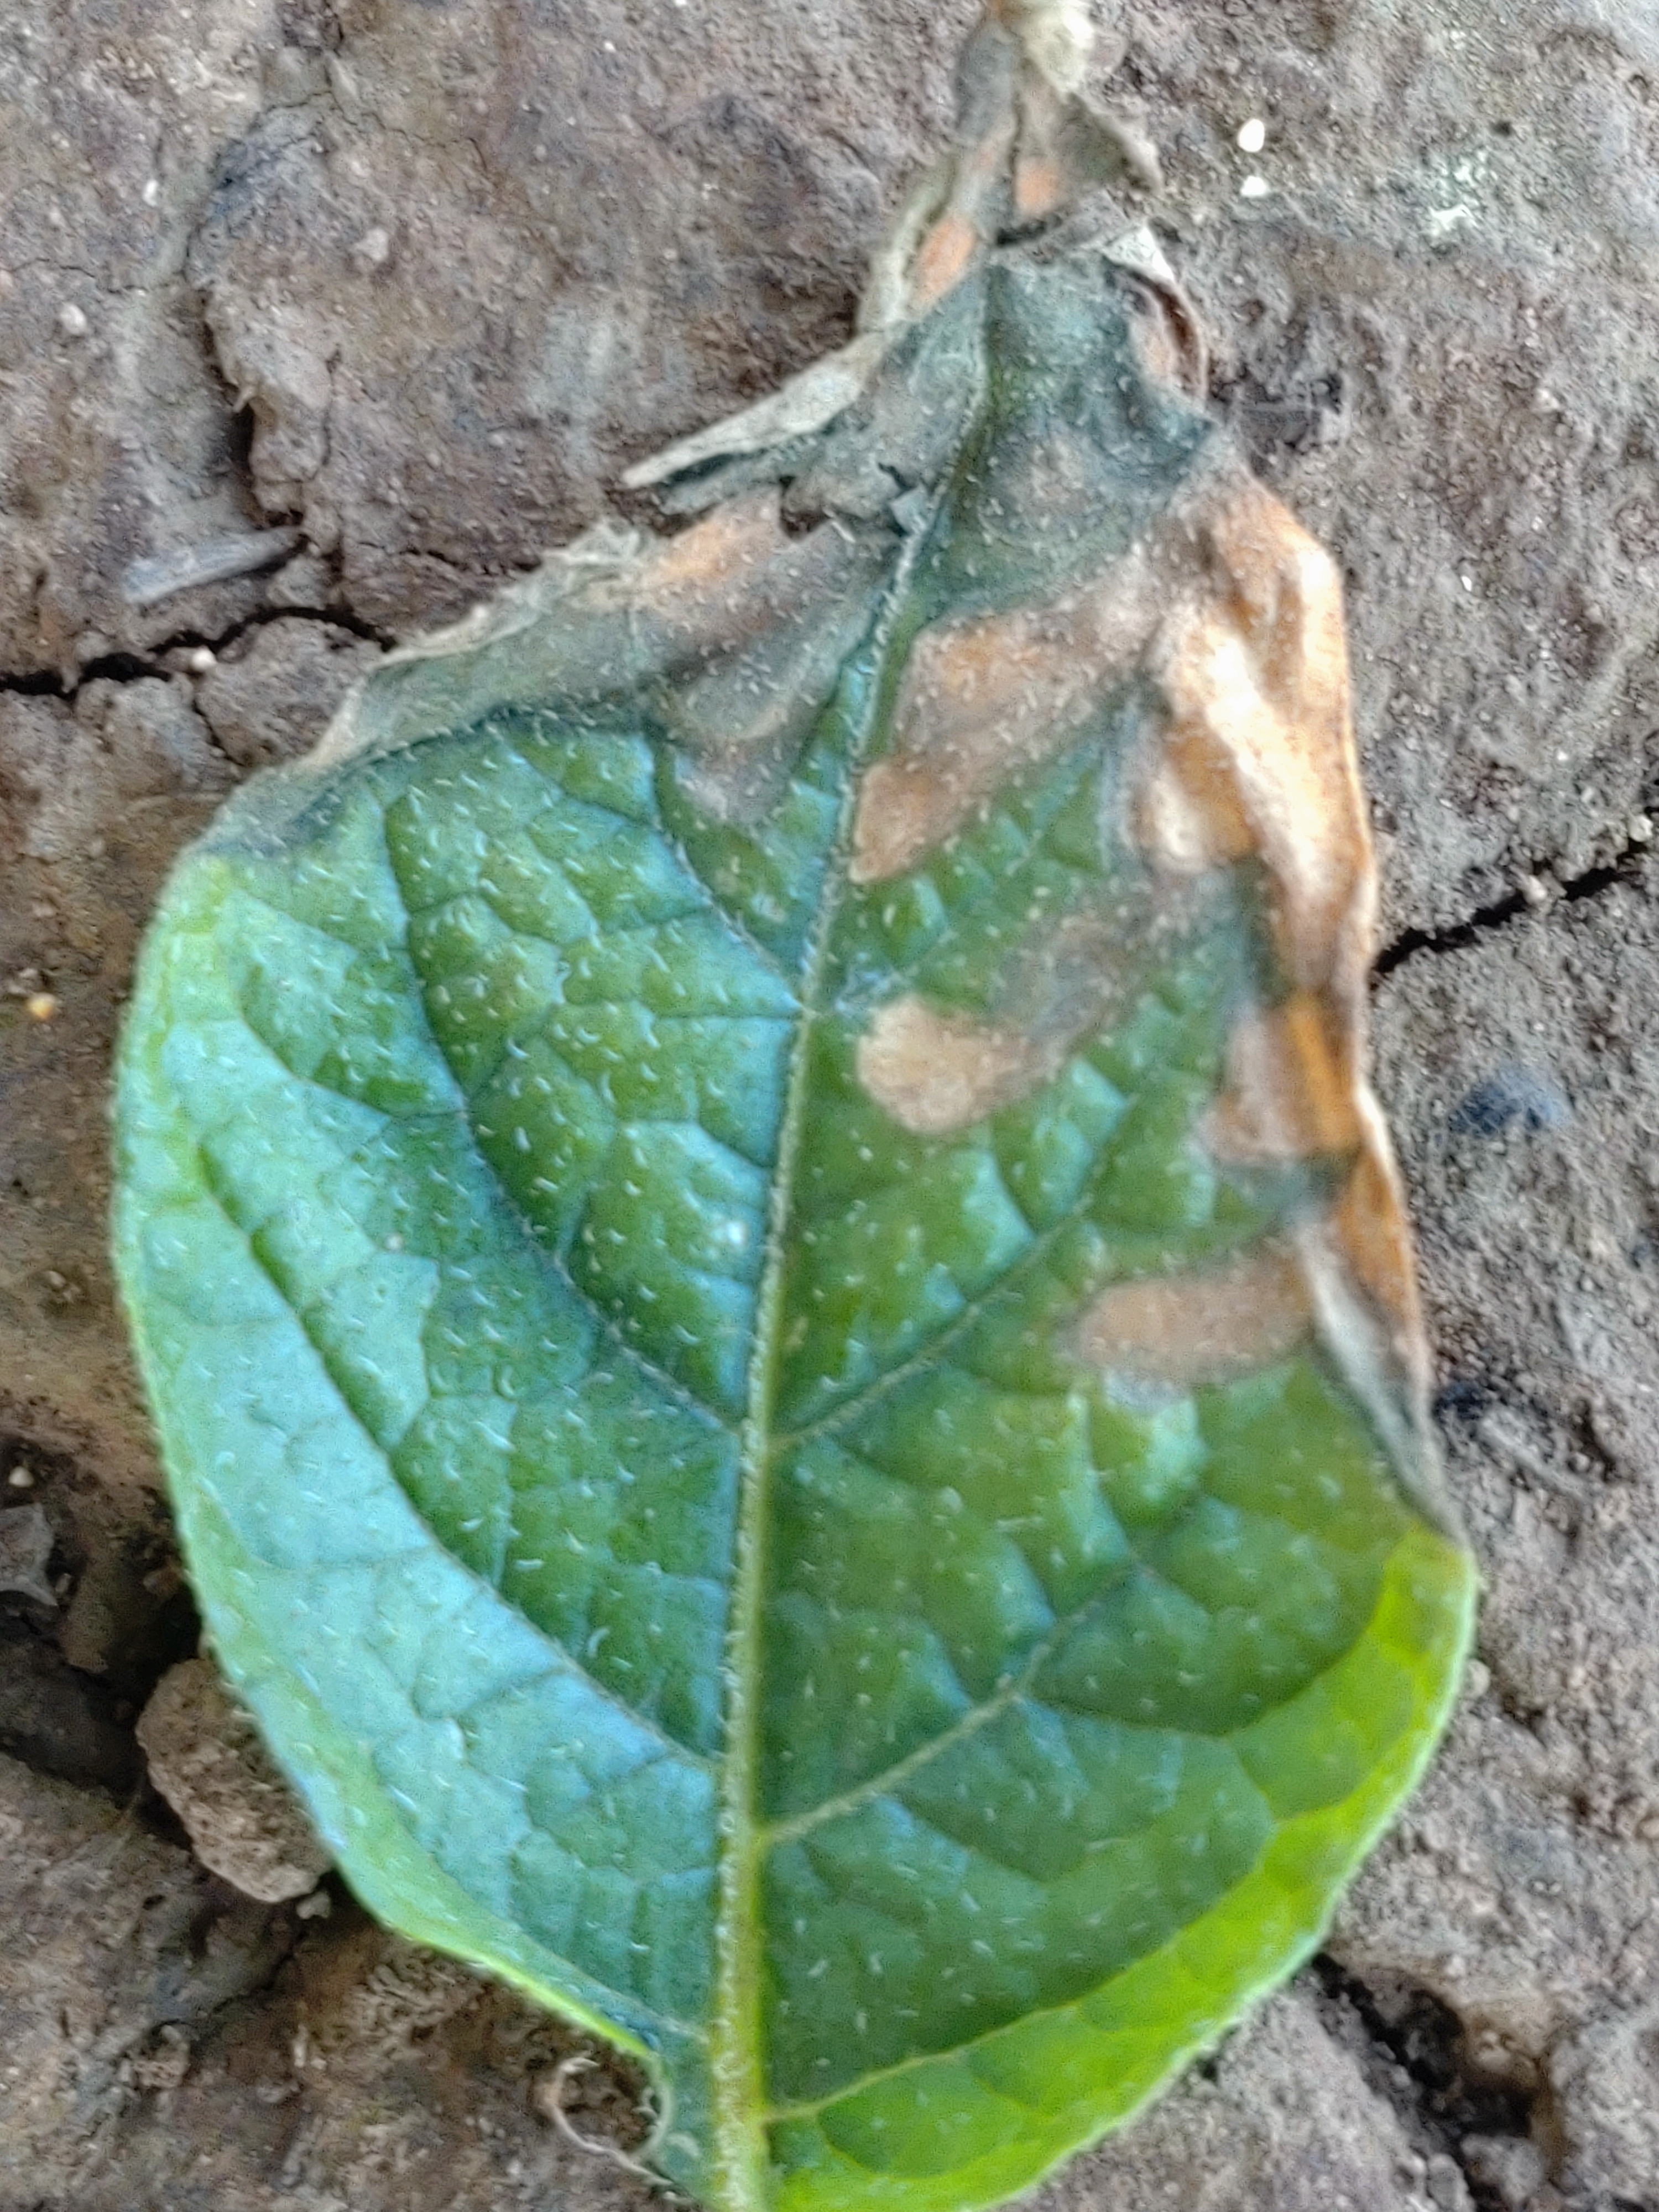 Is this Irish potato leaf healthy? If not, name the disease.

early blight
